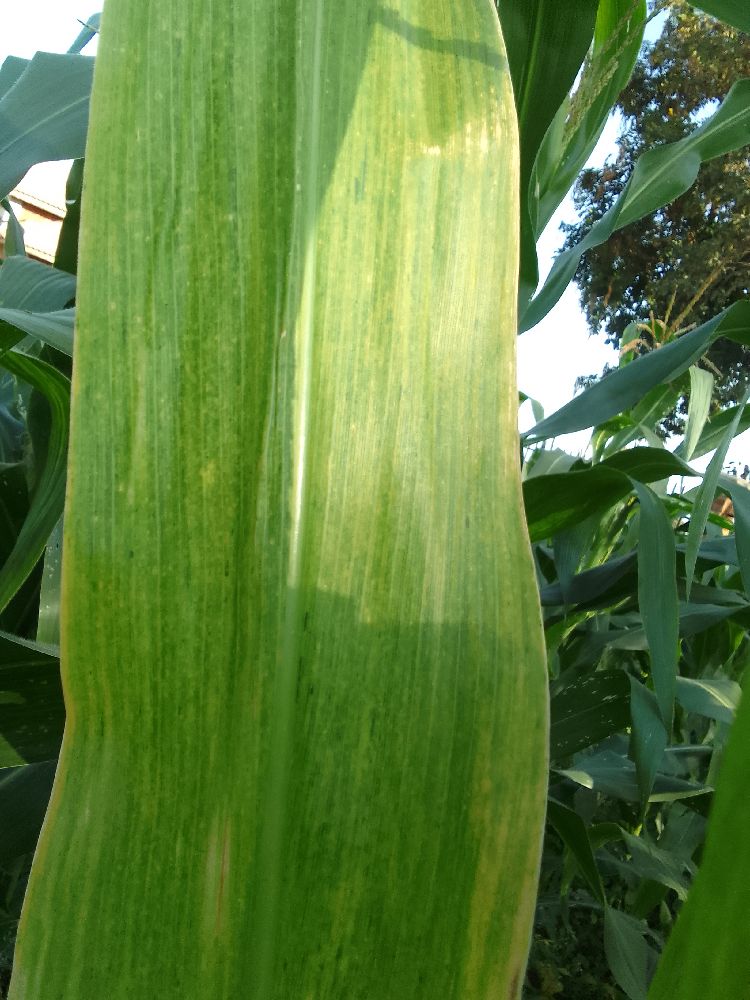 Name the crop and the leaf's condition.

maize, maize lethal necrosis
